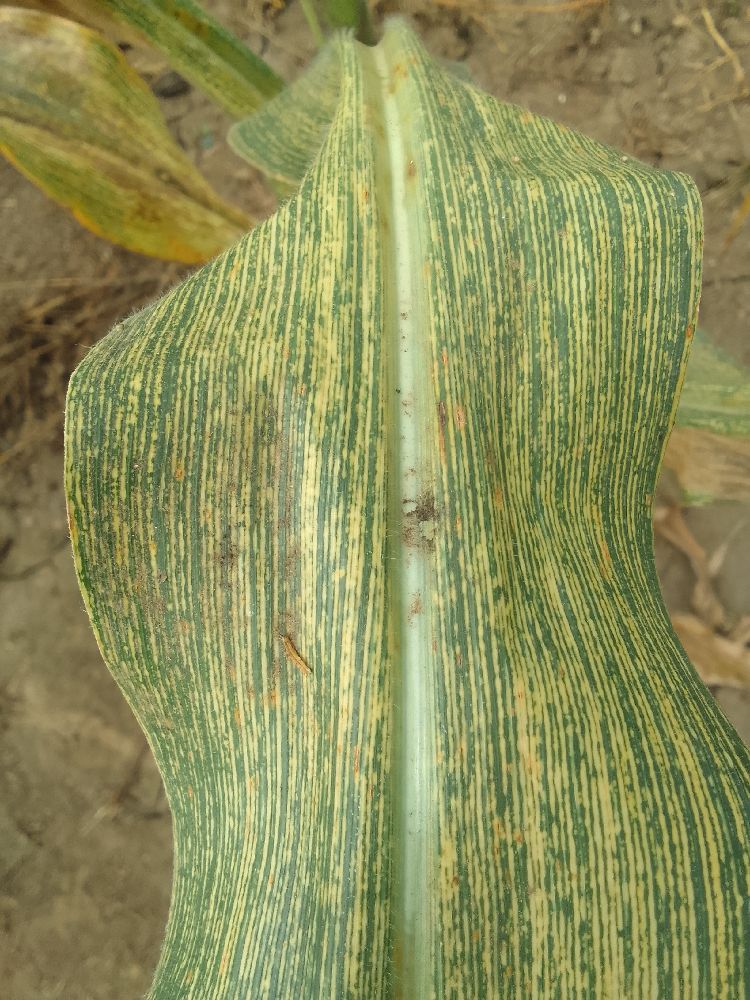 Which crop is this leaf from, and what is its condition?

maize, maize streak virus
